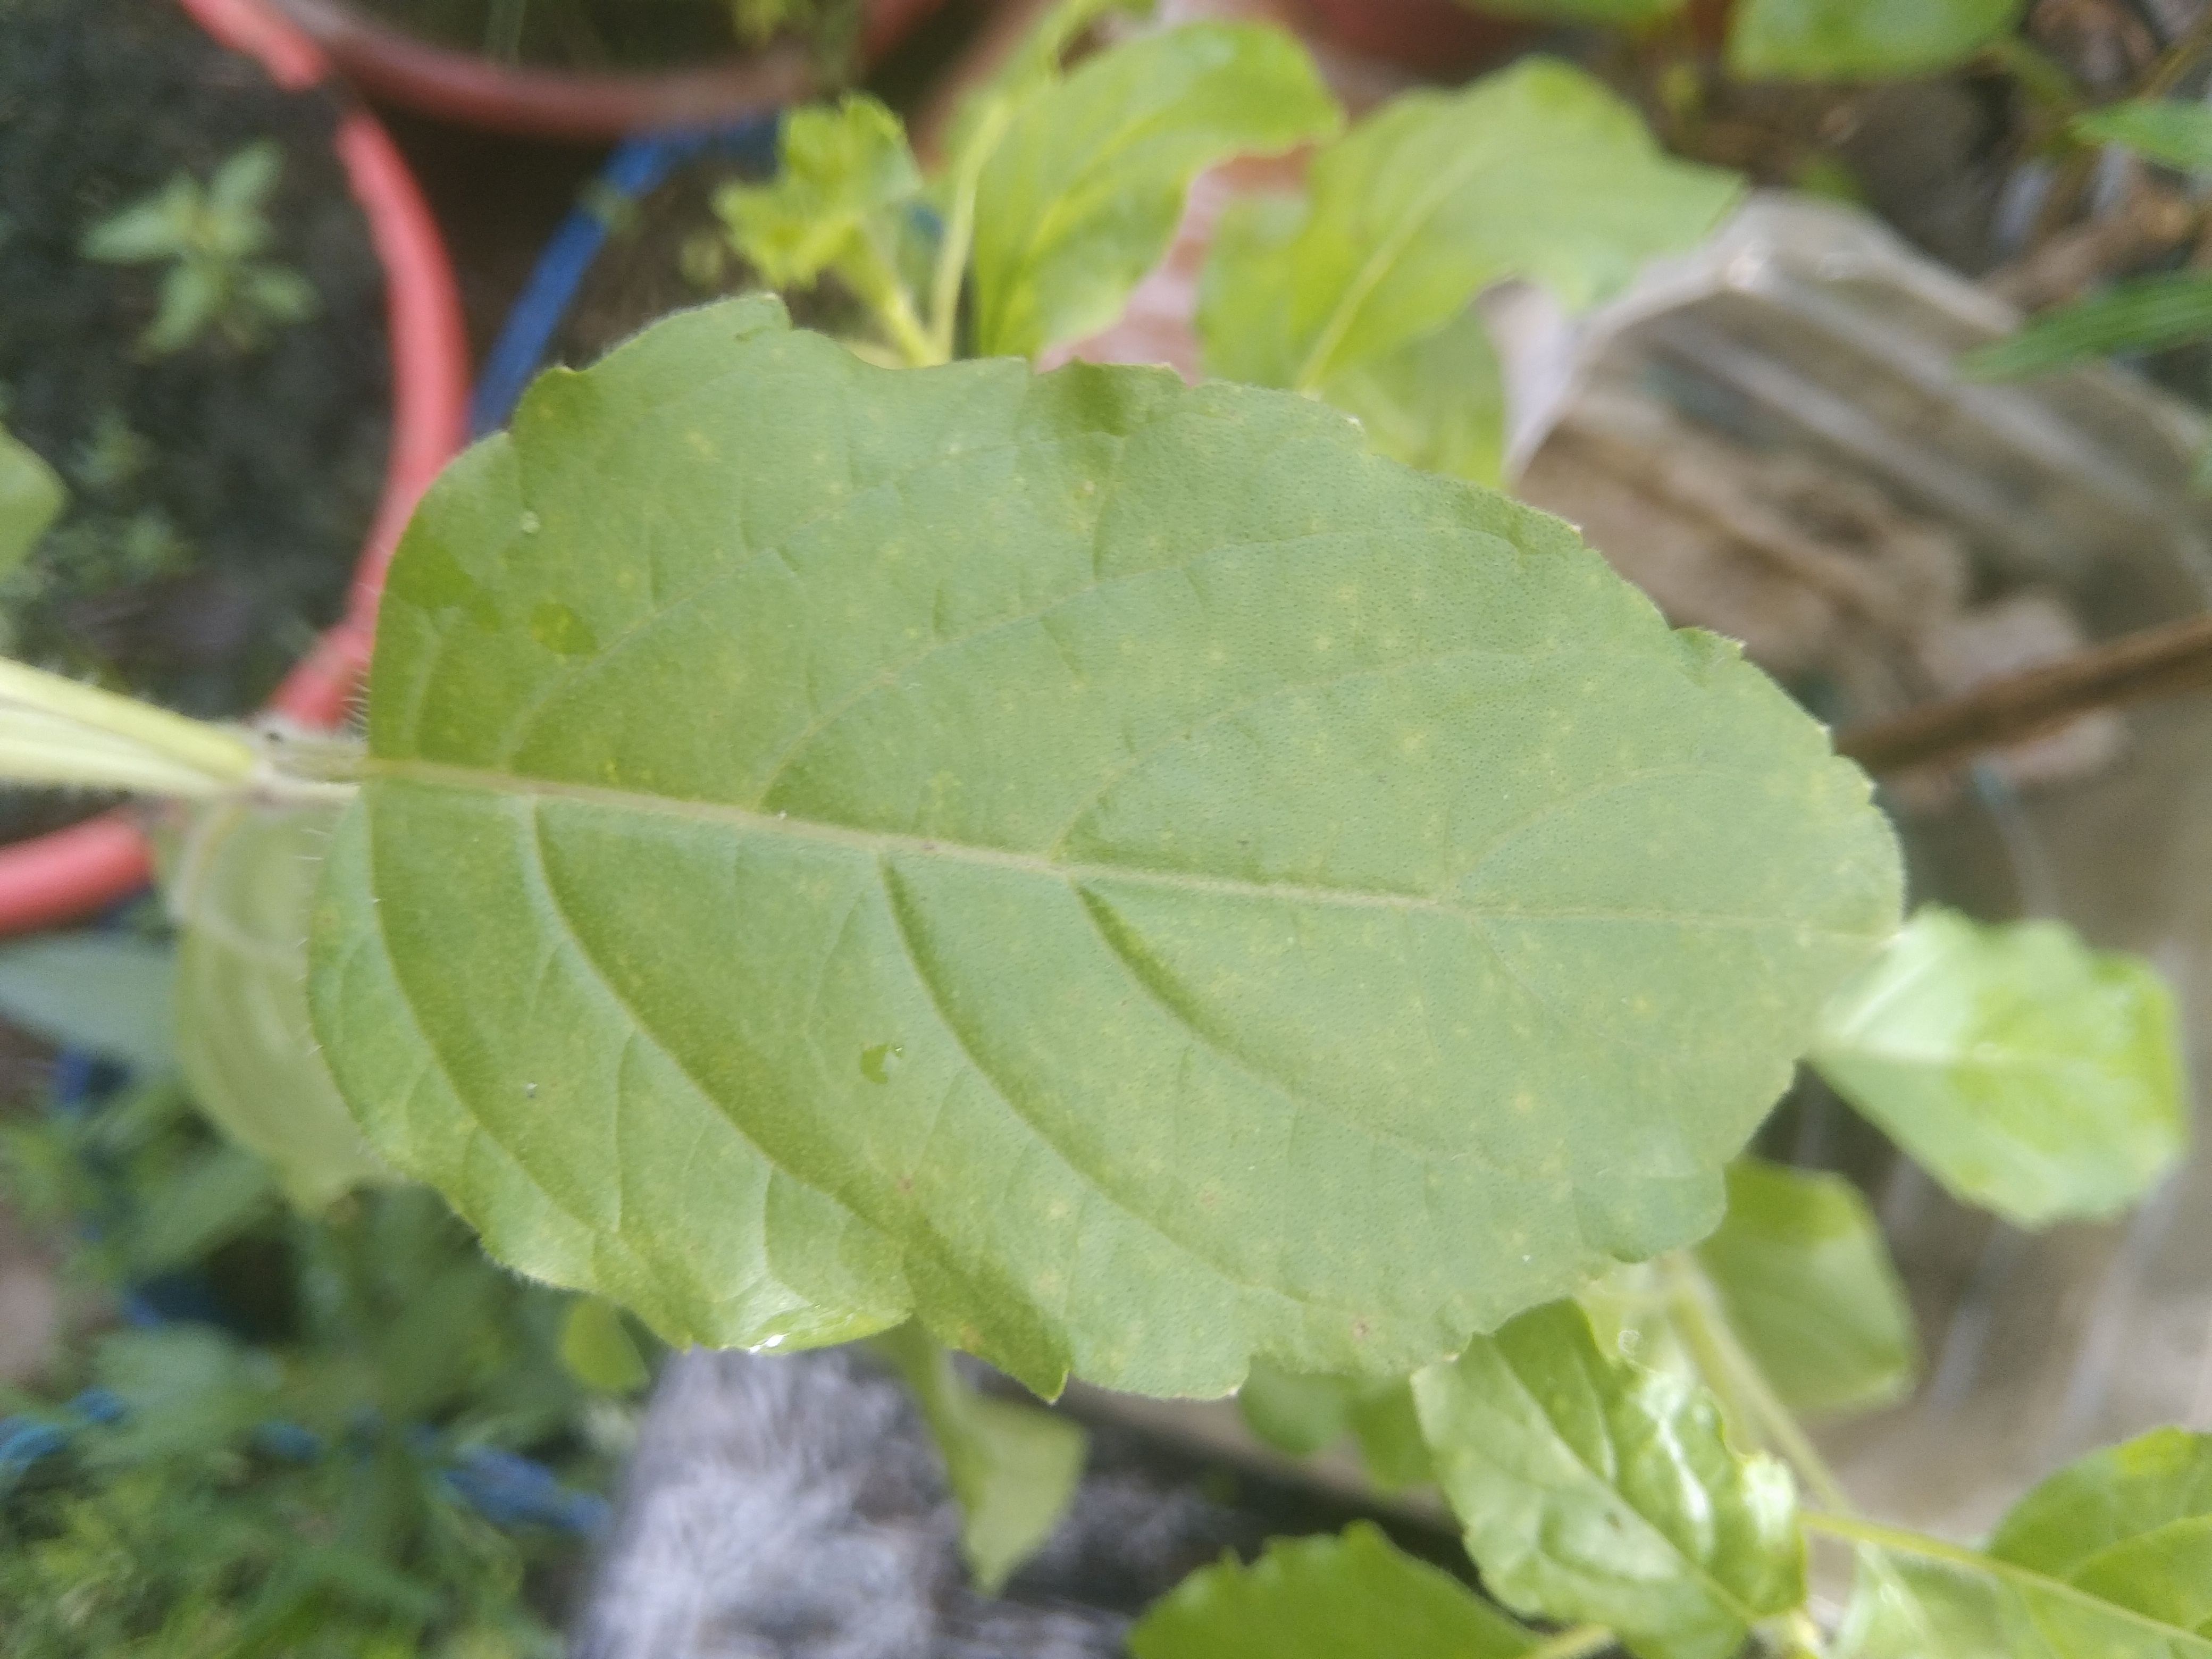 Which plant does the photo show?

tulshi
